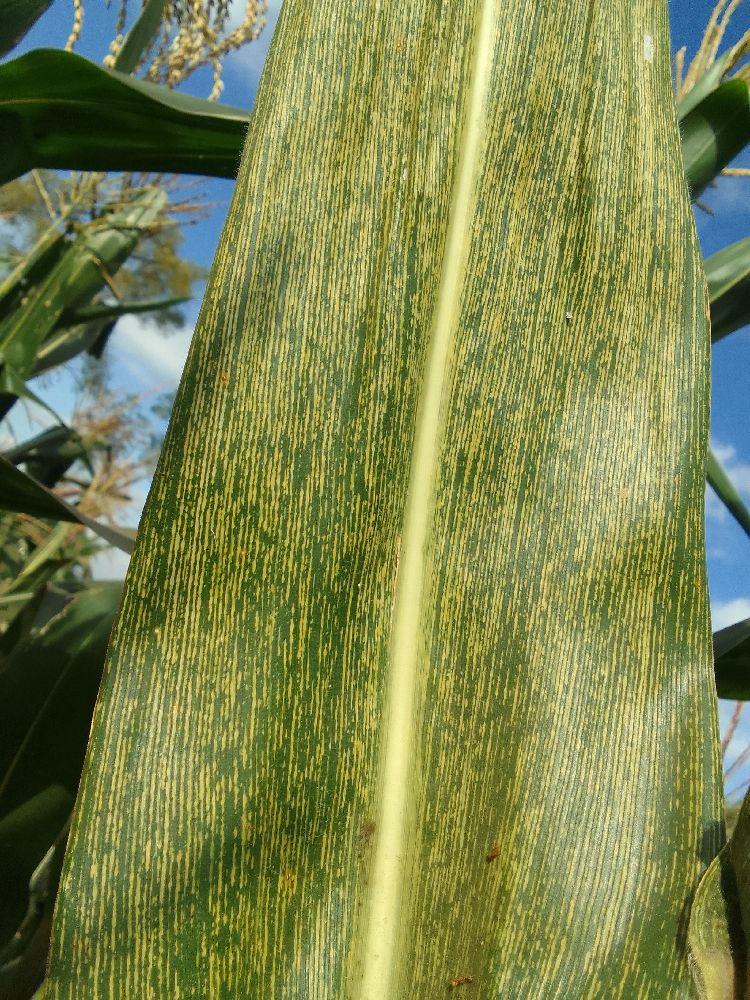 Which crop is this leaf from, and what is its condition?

maize, maize streak virus
